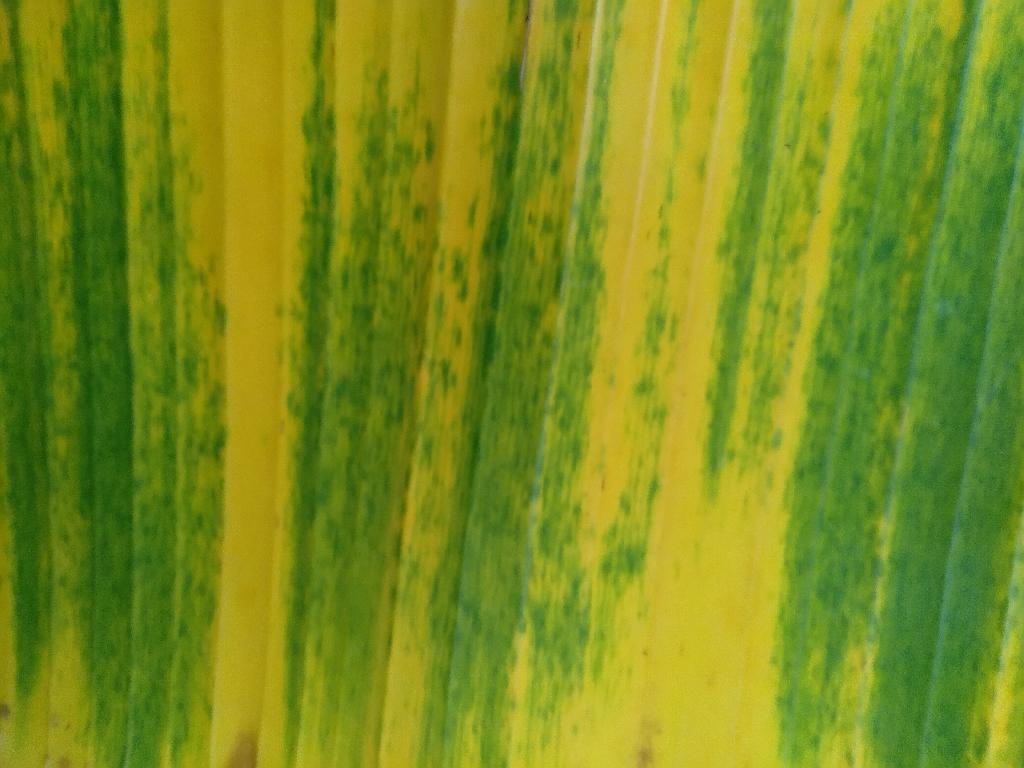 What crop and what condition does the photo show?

banana, fusarium wilt race 1
